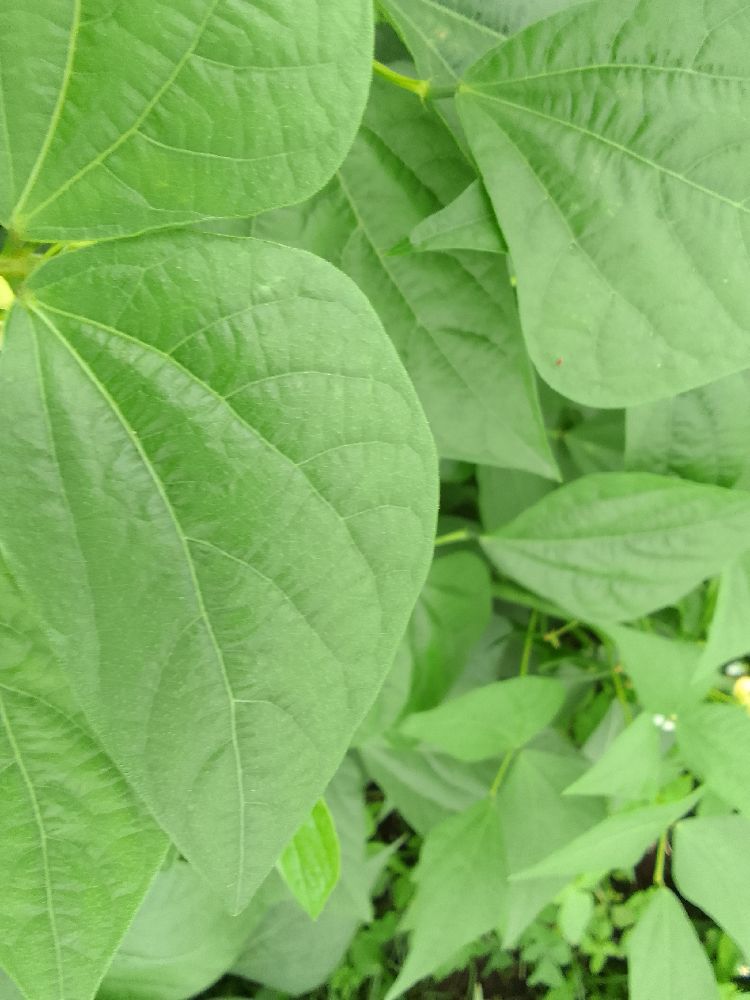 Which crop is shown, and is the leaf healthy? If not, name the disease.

common bean, healthy
